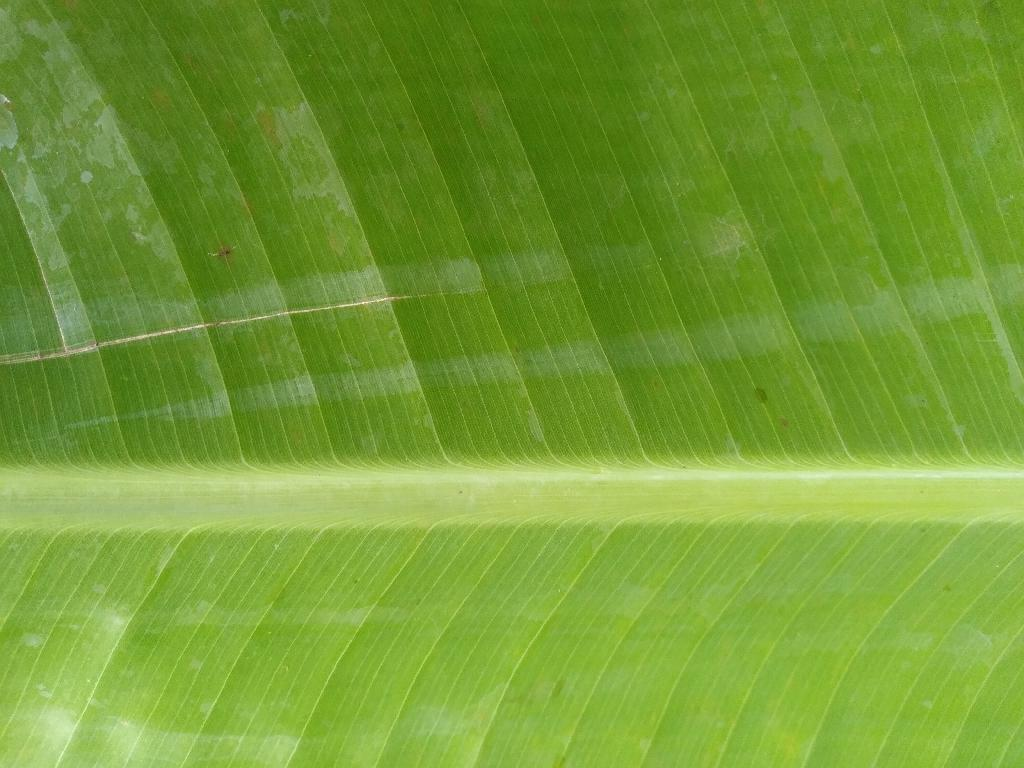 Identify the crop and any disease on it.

banana, healthy
